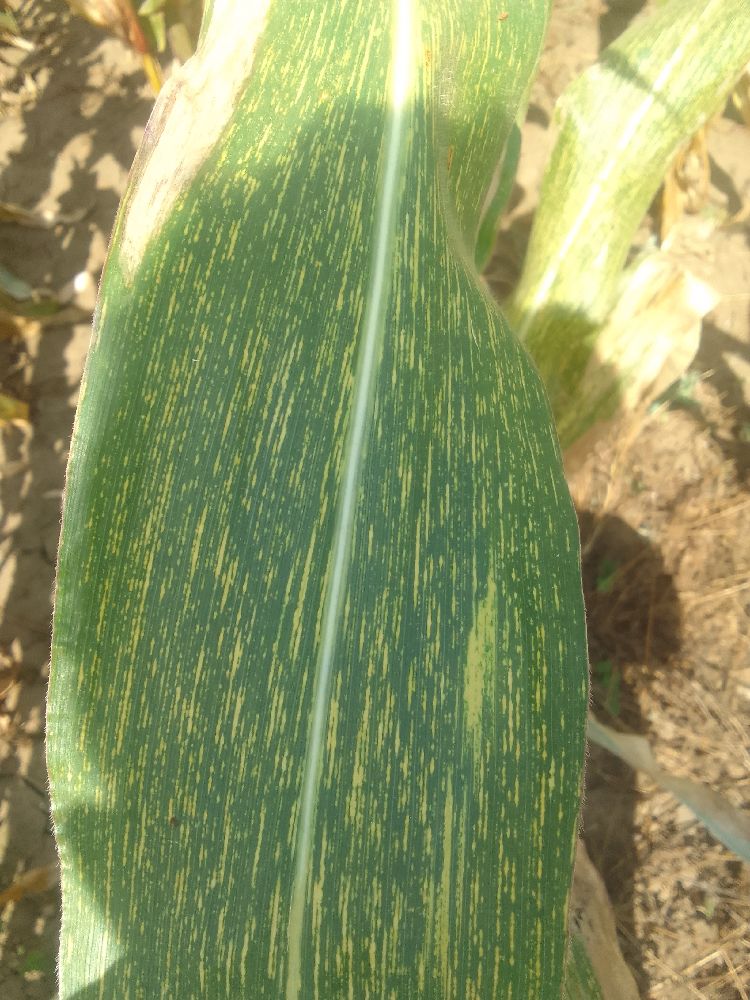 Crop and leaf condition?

maize, maize streak virus
